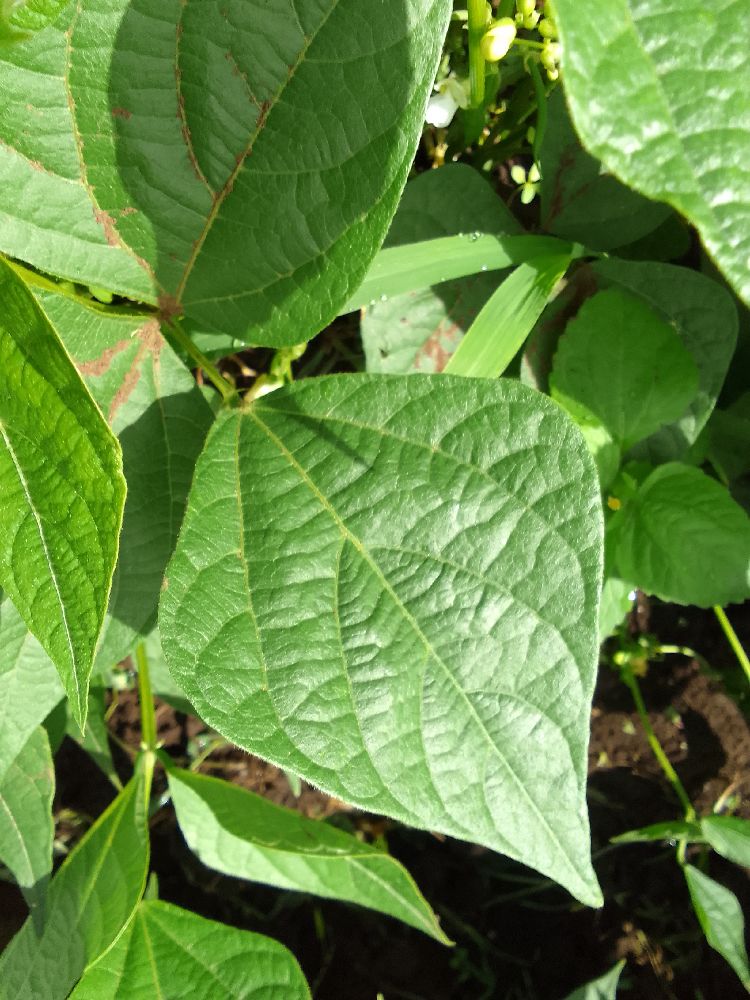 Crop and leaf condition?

common bean, healthy
